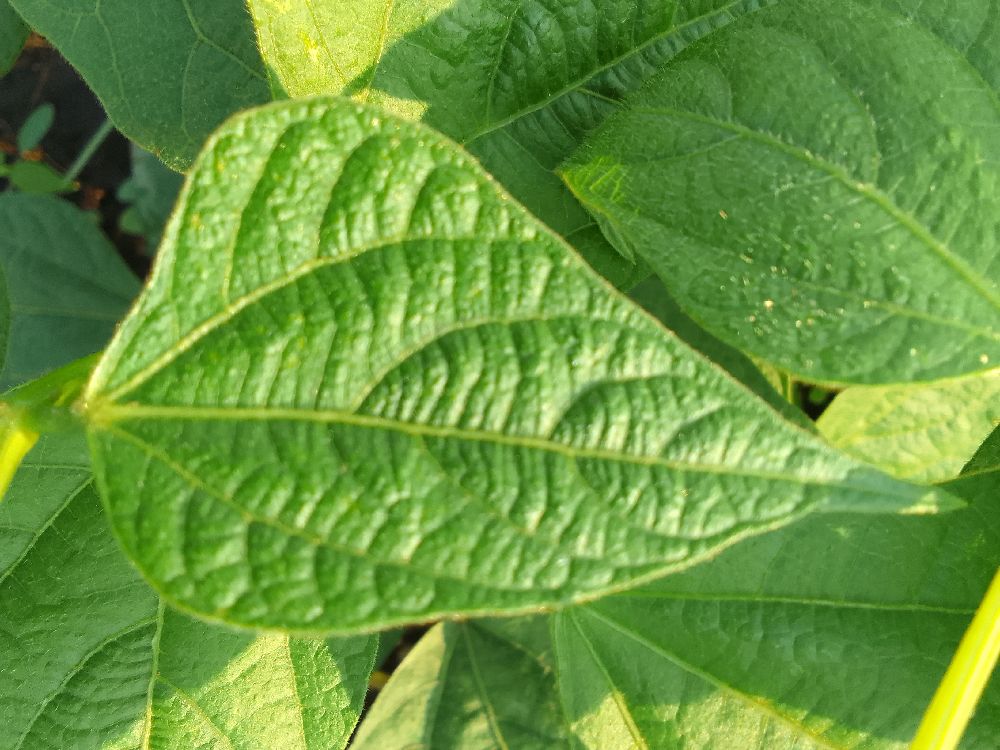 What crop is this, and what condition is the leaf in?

common bean, healthy
